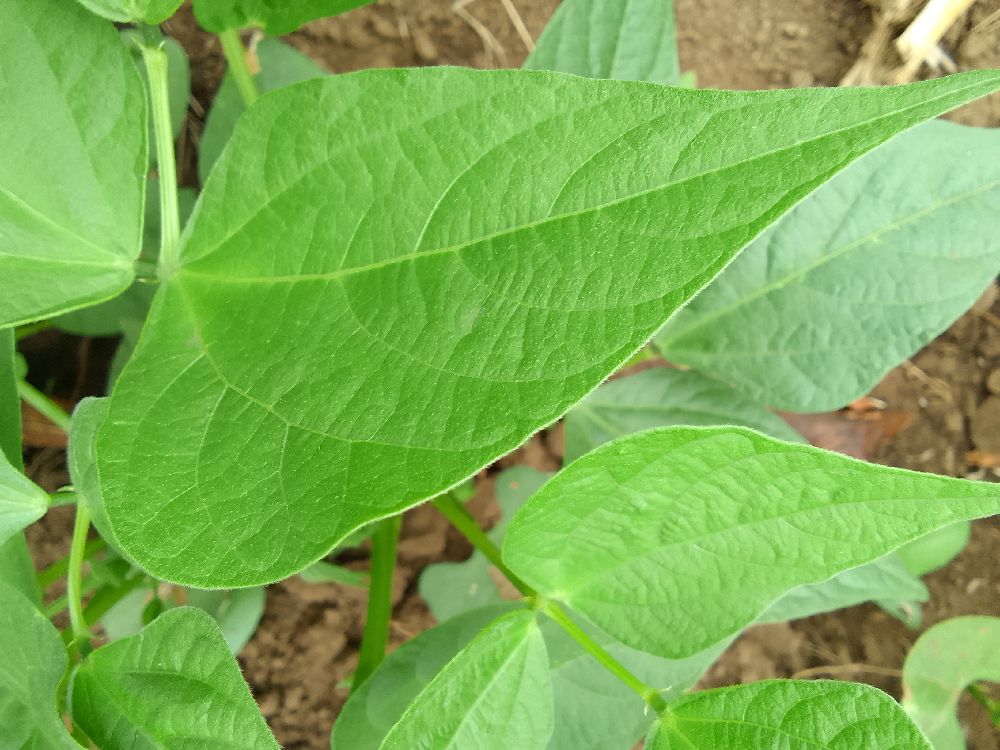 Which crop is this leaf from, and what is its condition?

common bean, healthy
